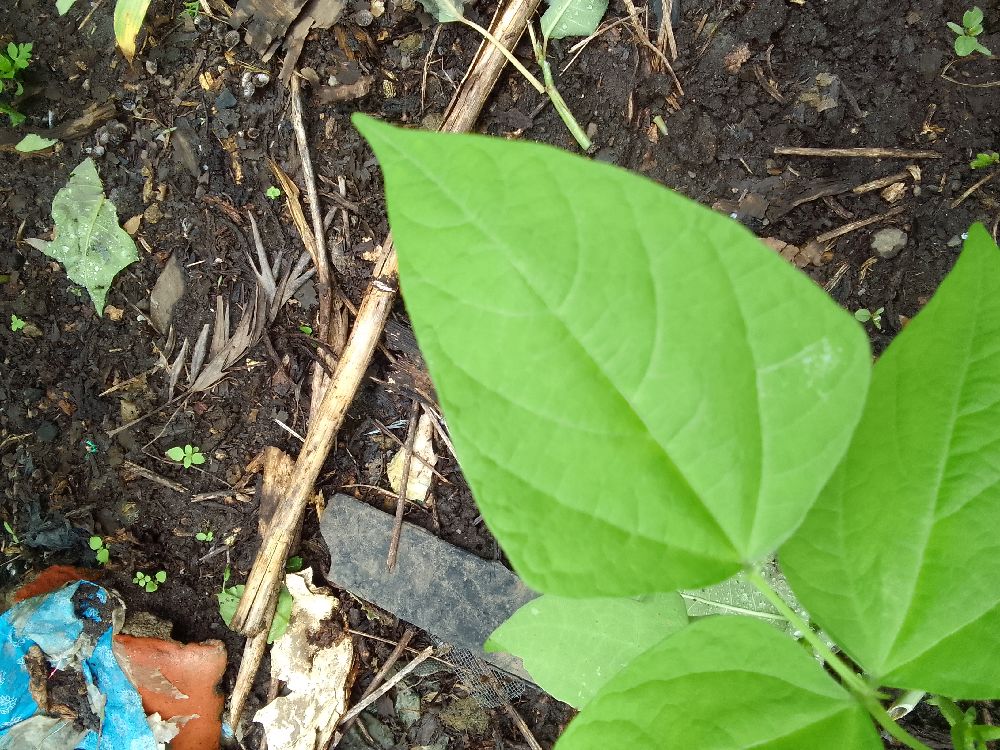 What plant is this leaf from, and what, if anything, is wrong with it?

common bean, healthy
